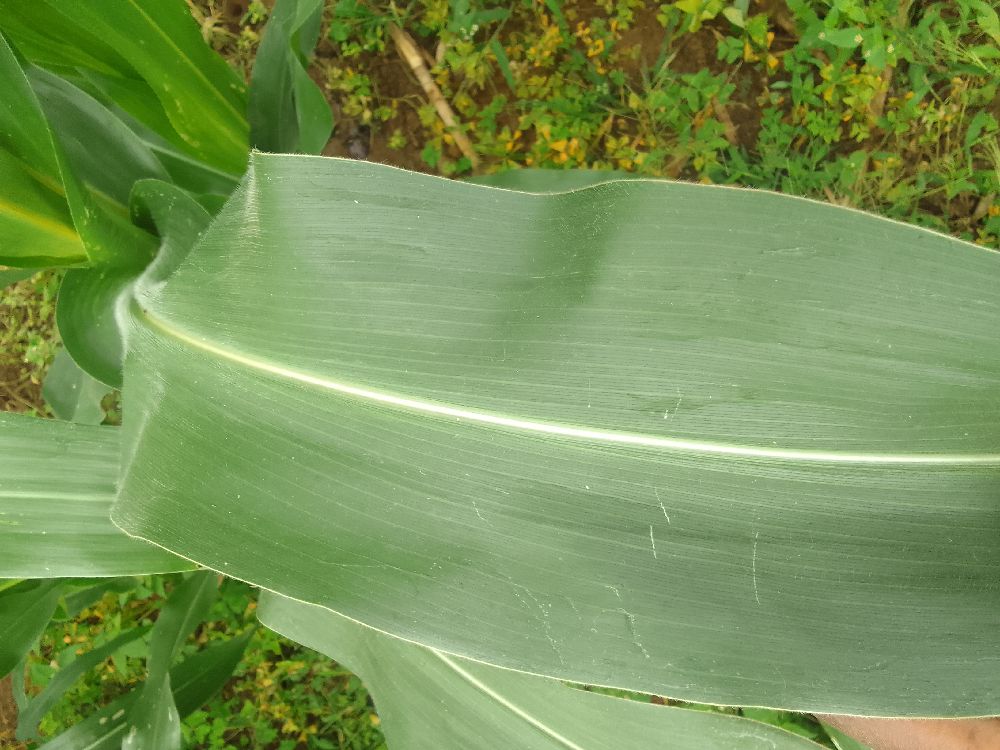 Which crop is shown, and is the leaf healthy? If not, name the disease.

maize, healthy
